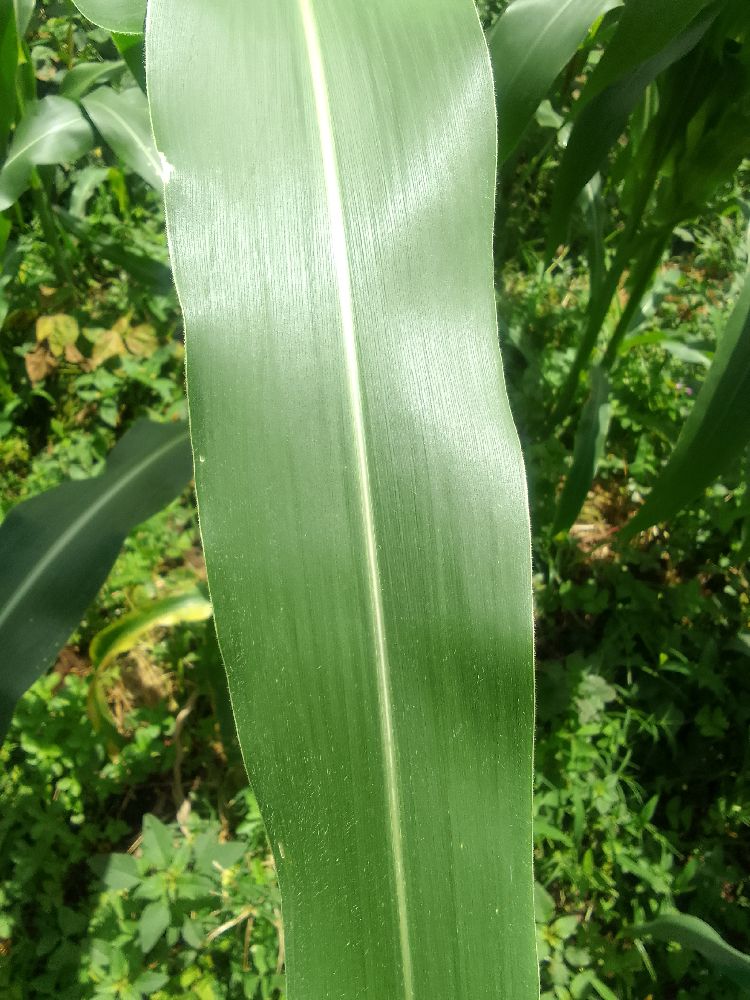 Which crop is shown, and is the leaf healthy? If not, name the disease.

maize, healthy
